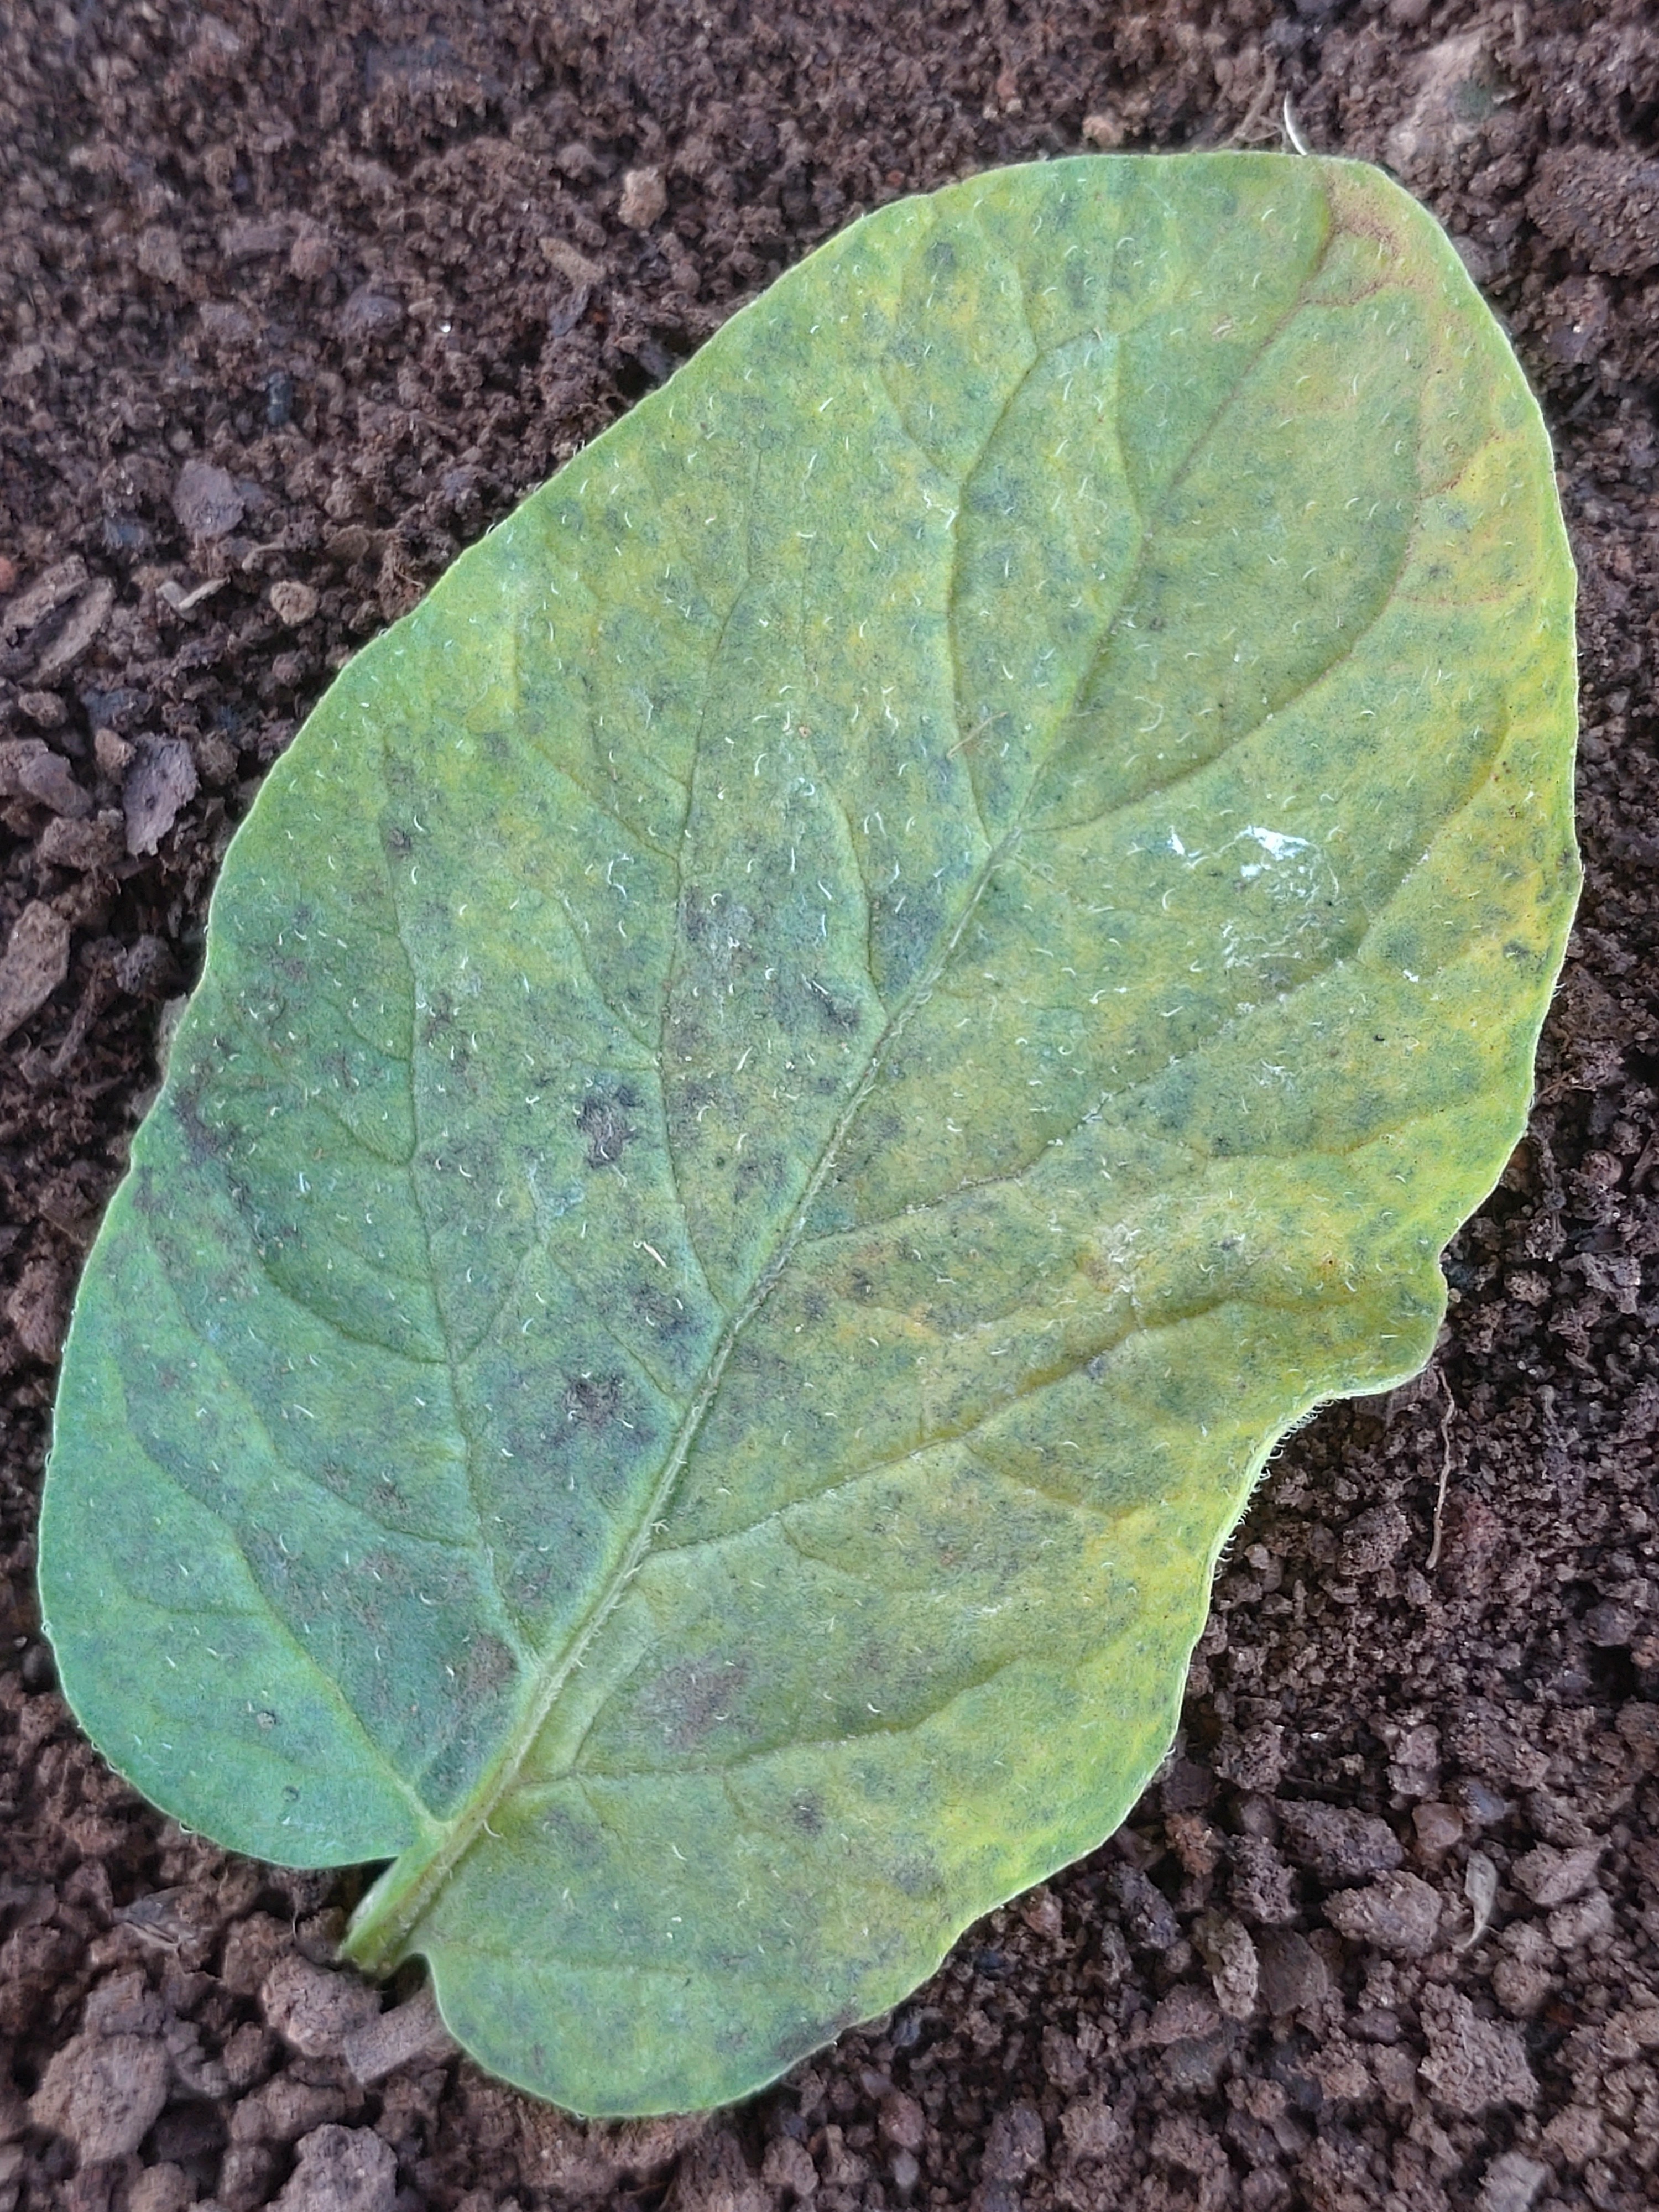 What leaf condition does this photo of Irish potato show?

late blight
